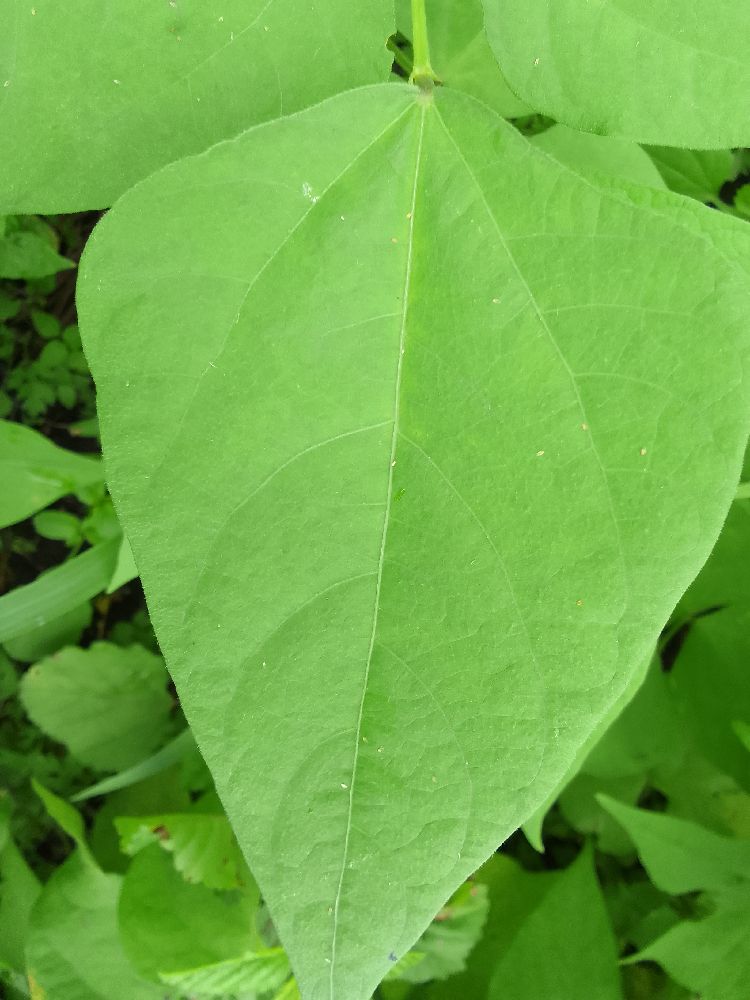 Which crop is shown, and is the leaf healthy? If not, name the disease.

common bean, healthy
